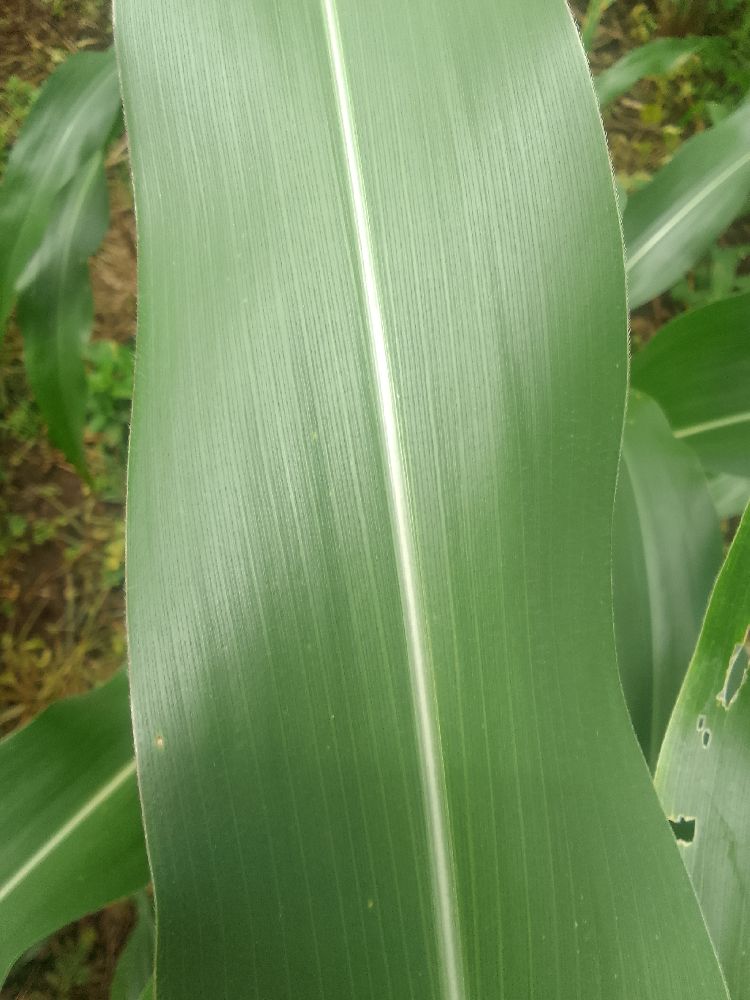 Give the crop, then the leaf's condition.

maize, healthy
